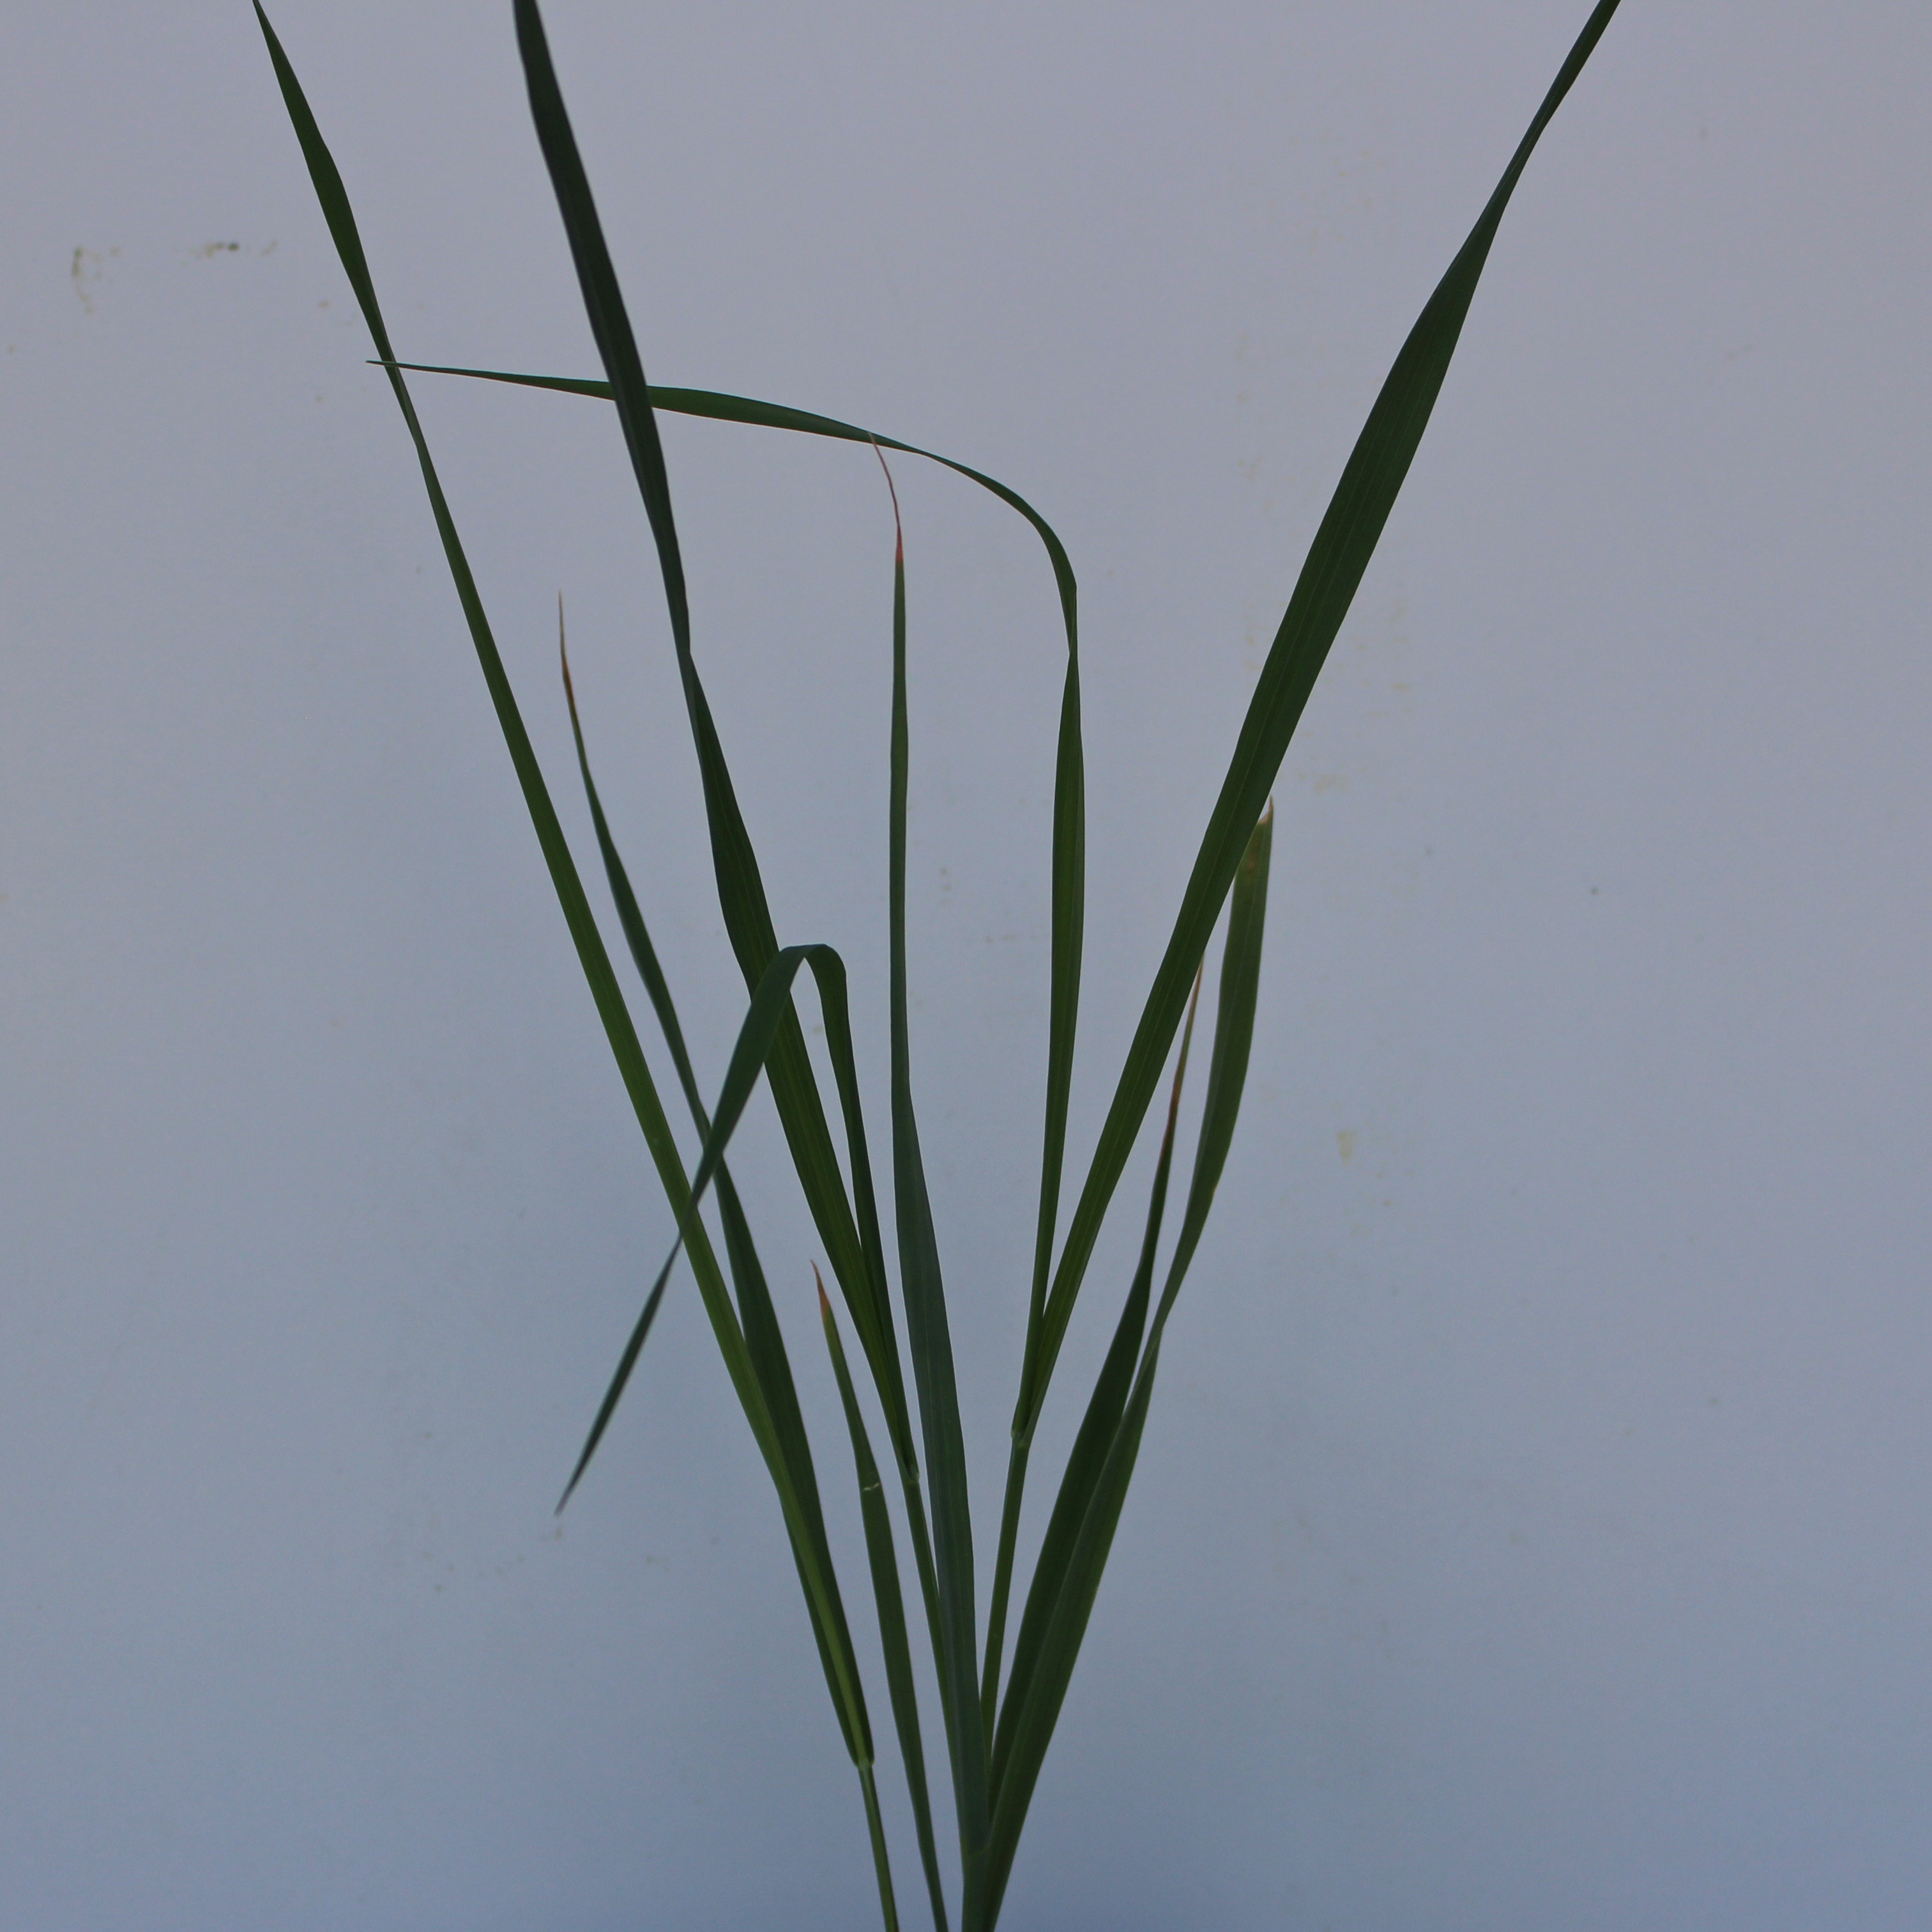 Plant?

Avena sterilis
